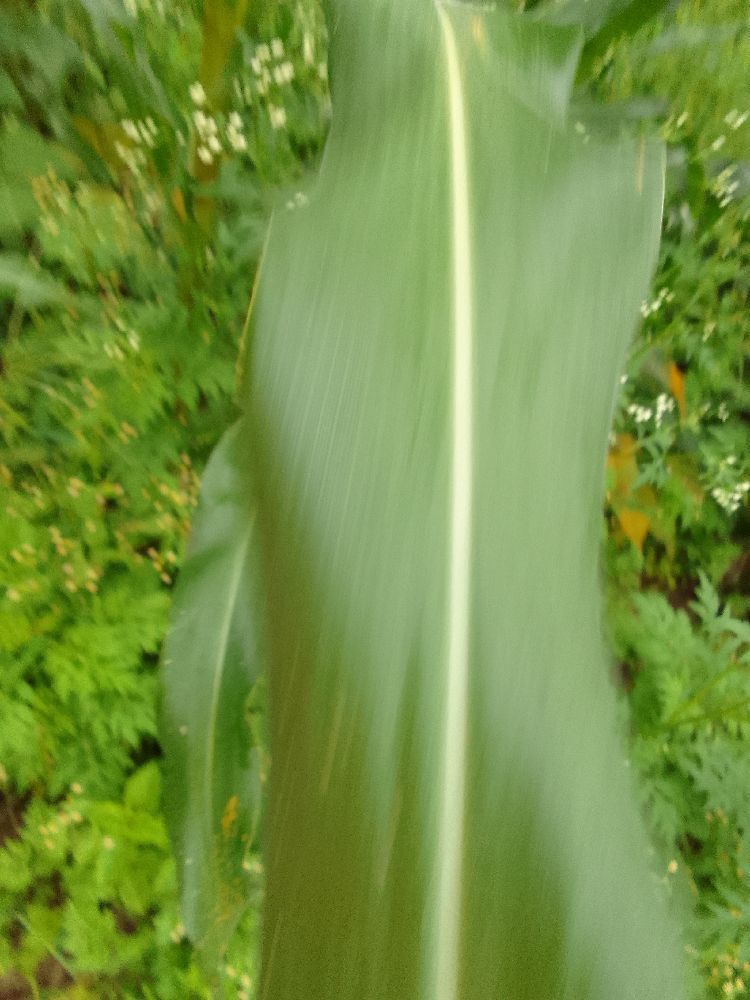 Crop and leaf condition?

maize, healthy
